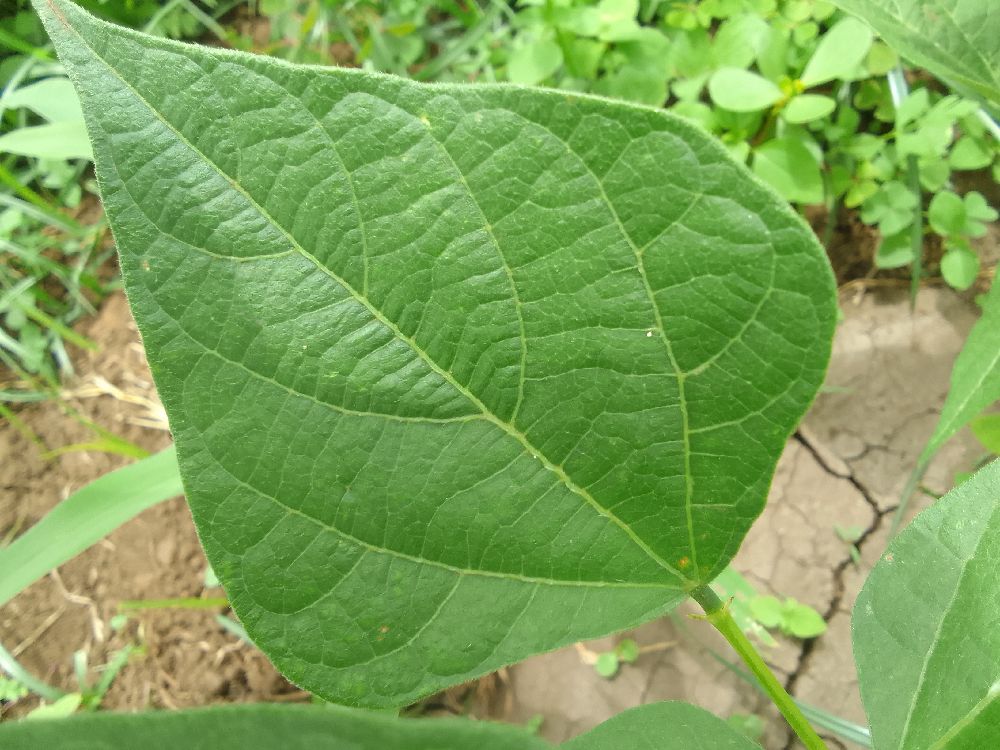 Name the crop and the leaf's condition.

common bean, healthy
